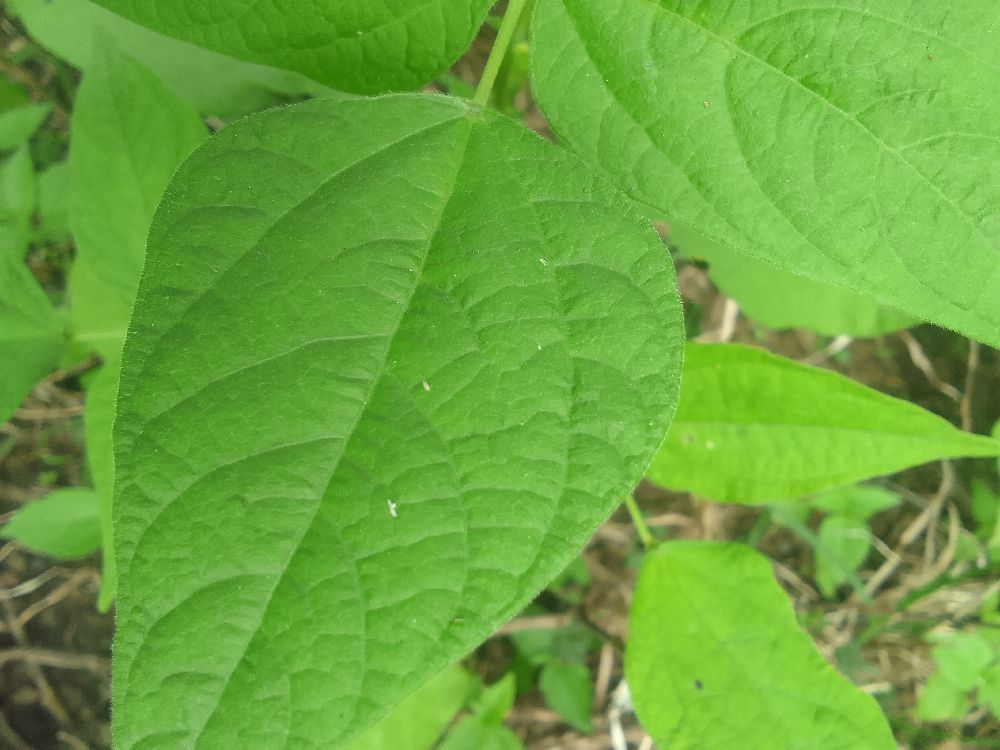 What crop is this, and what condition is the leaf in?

common bean, healthy
